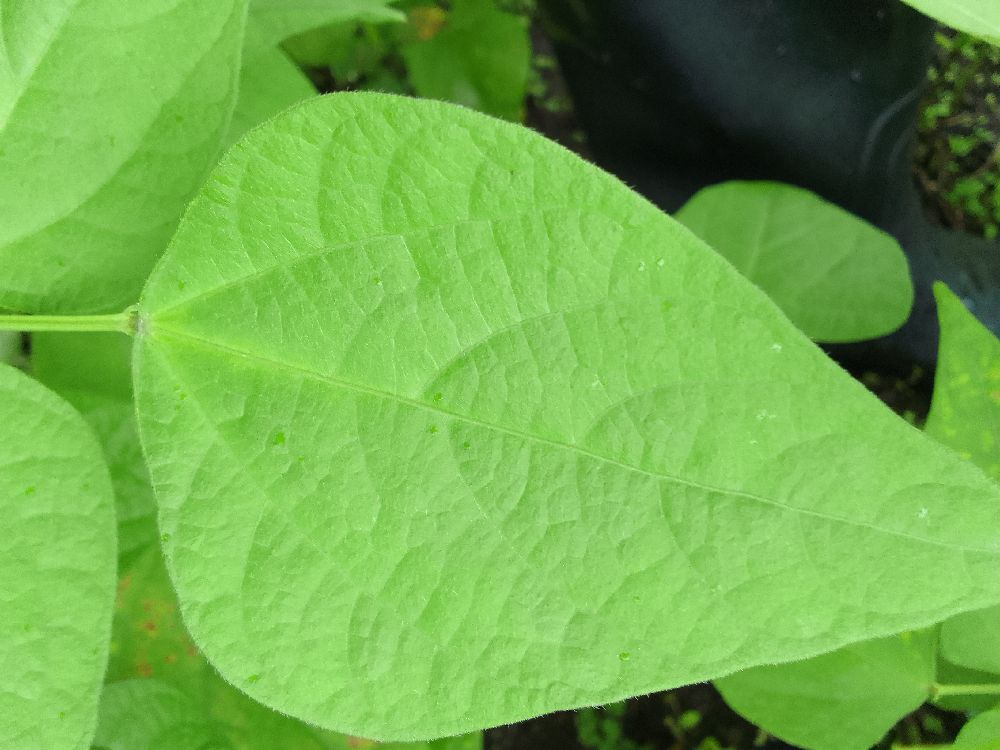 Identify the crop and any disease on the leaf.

common bean, healthy
